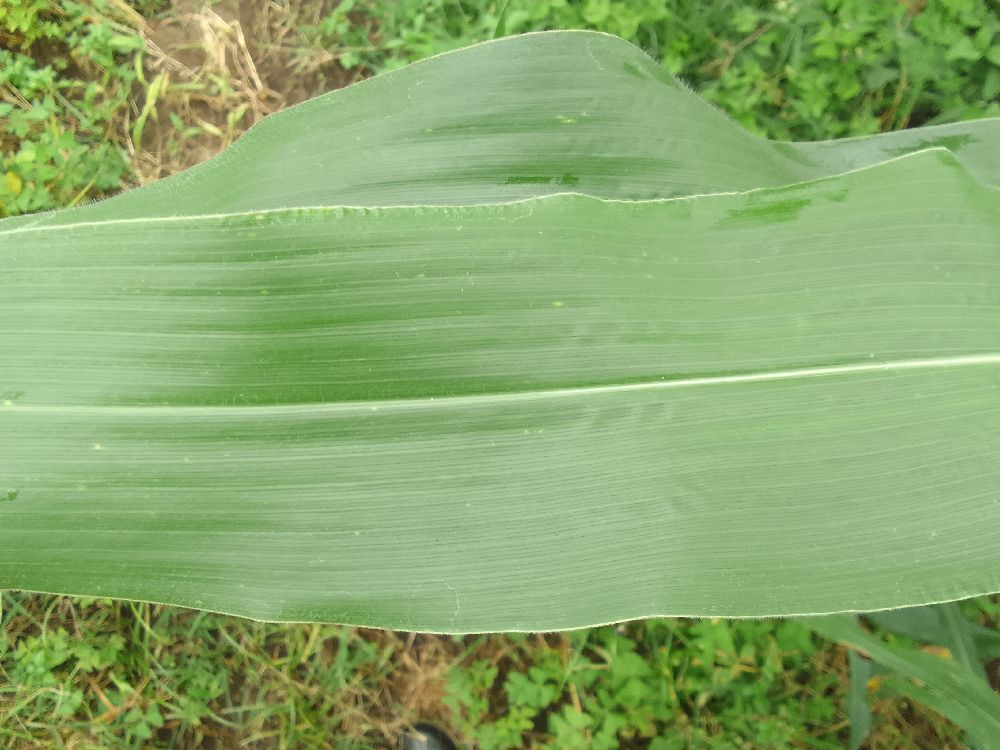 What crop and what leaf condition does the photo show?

maize, healthy
